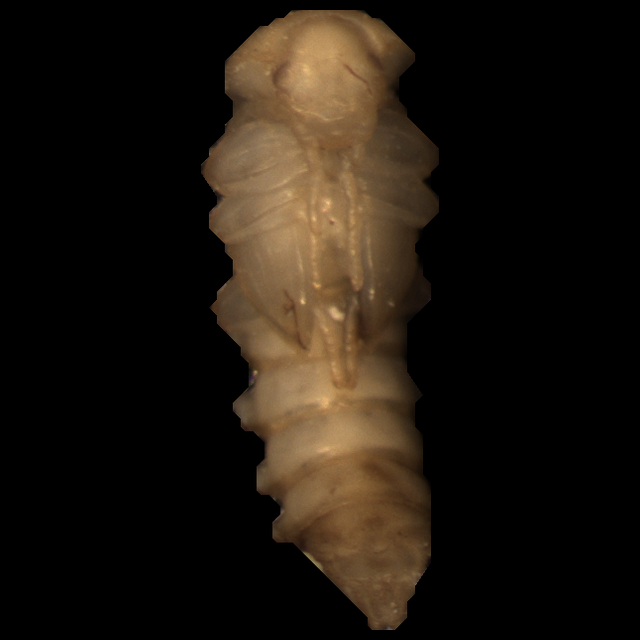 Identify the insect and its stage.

mealworm pupa
